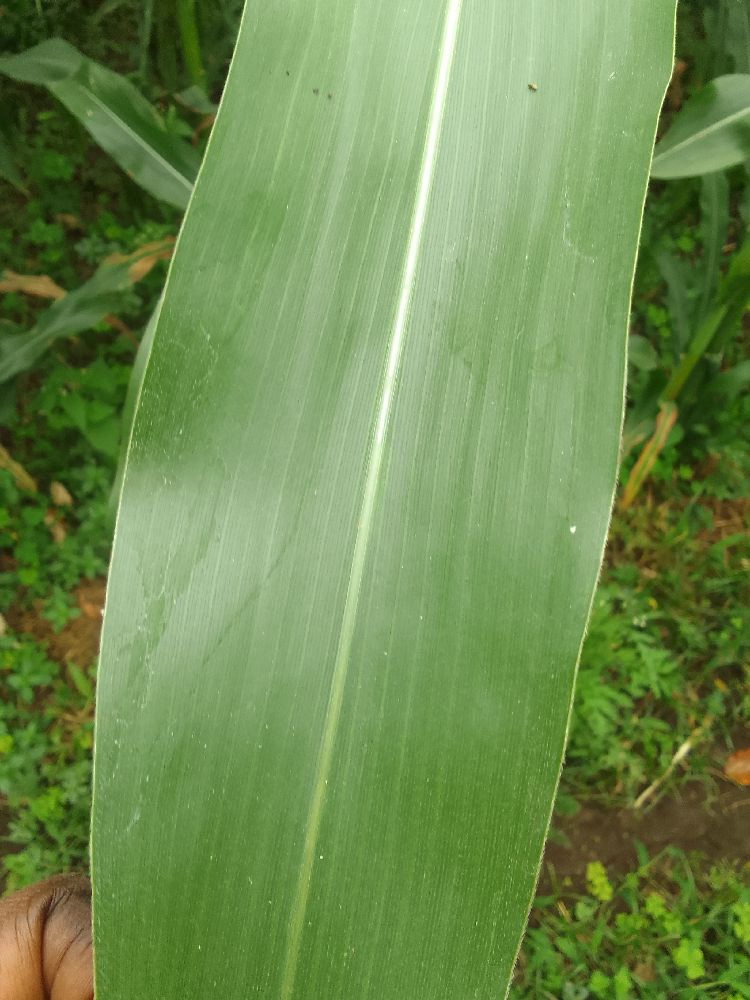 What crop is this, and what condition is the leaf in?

maize, healthy
